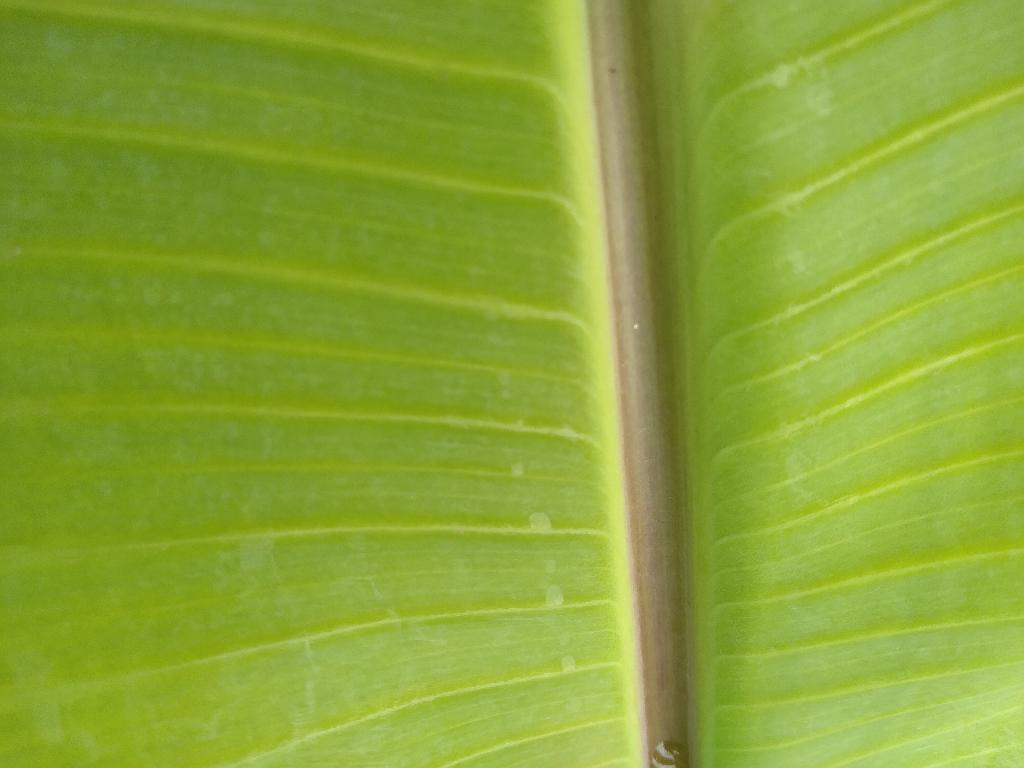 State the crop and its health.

banana, healthy
